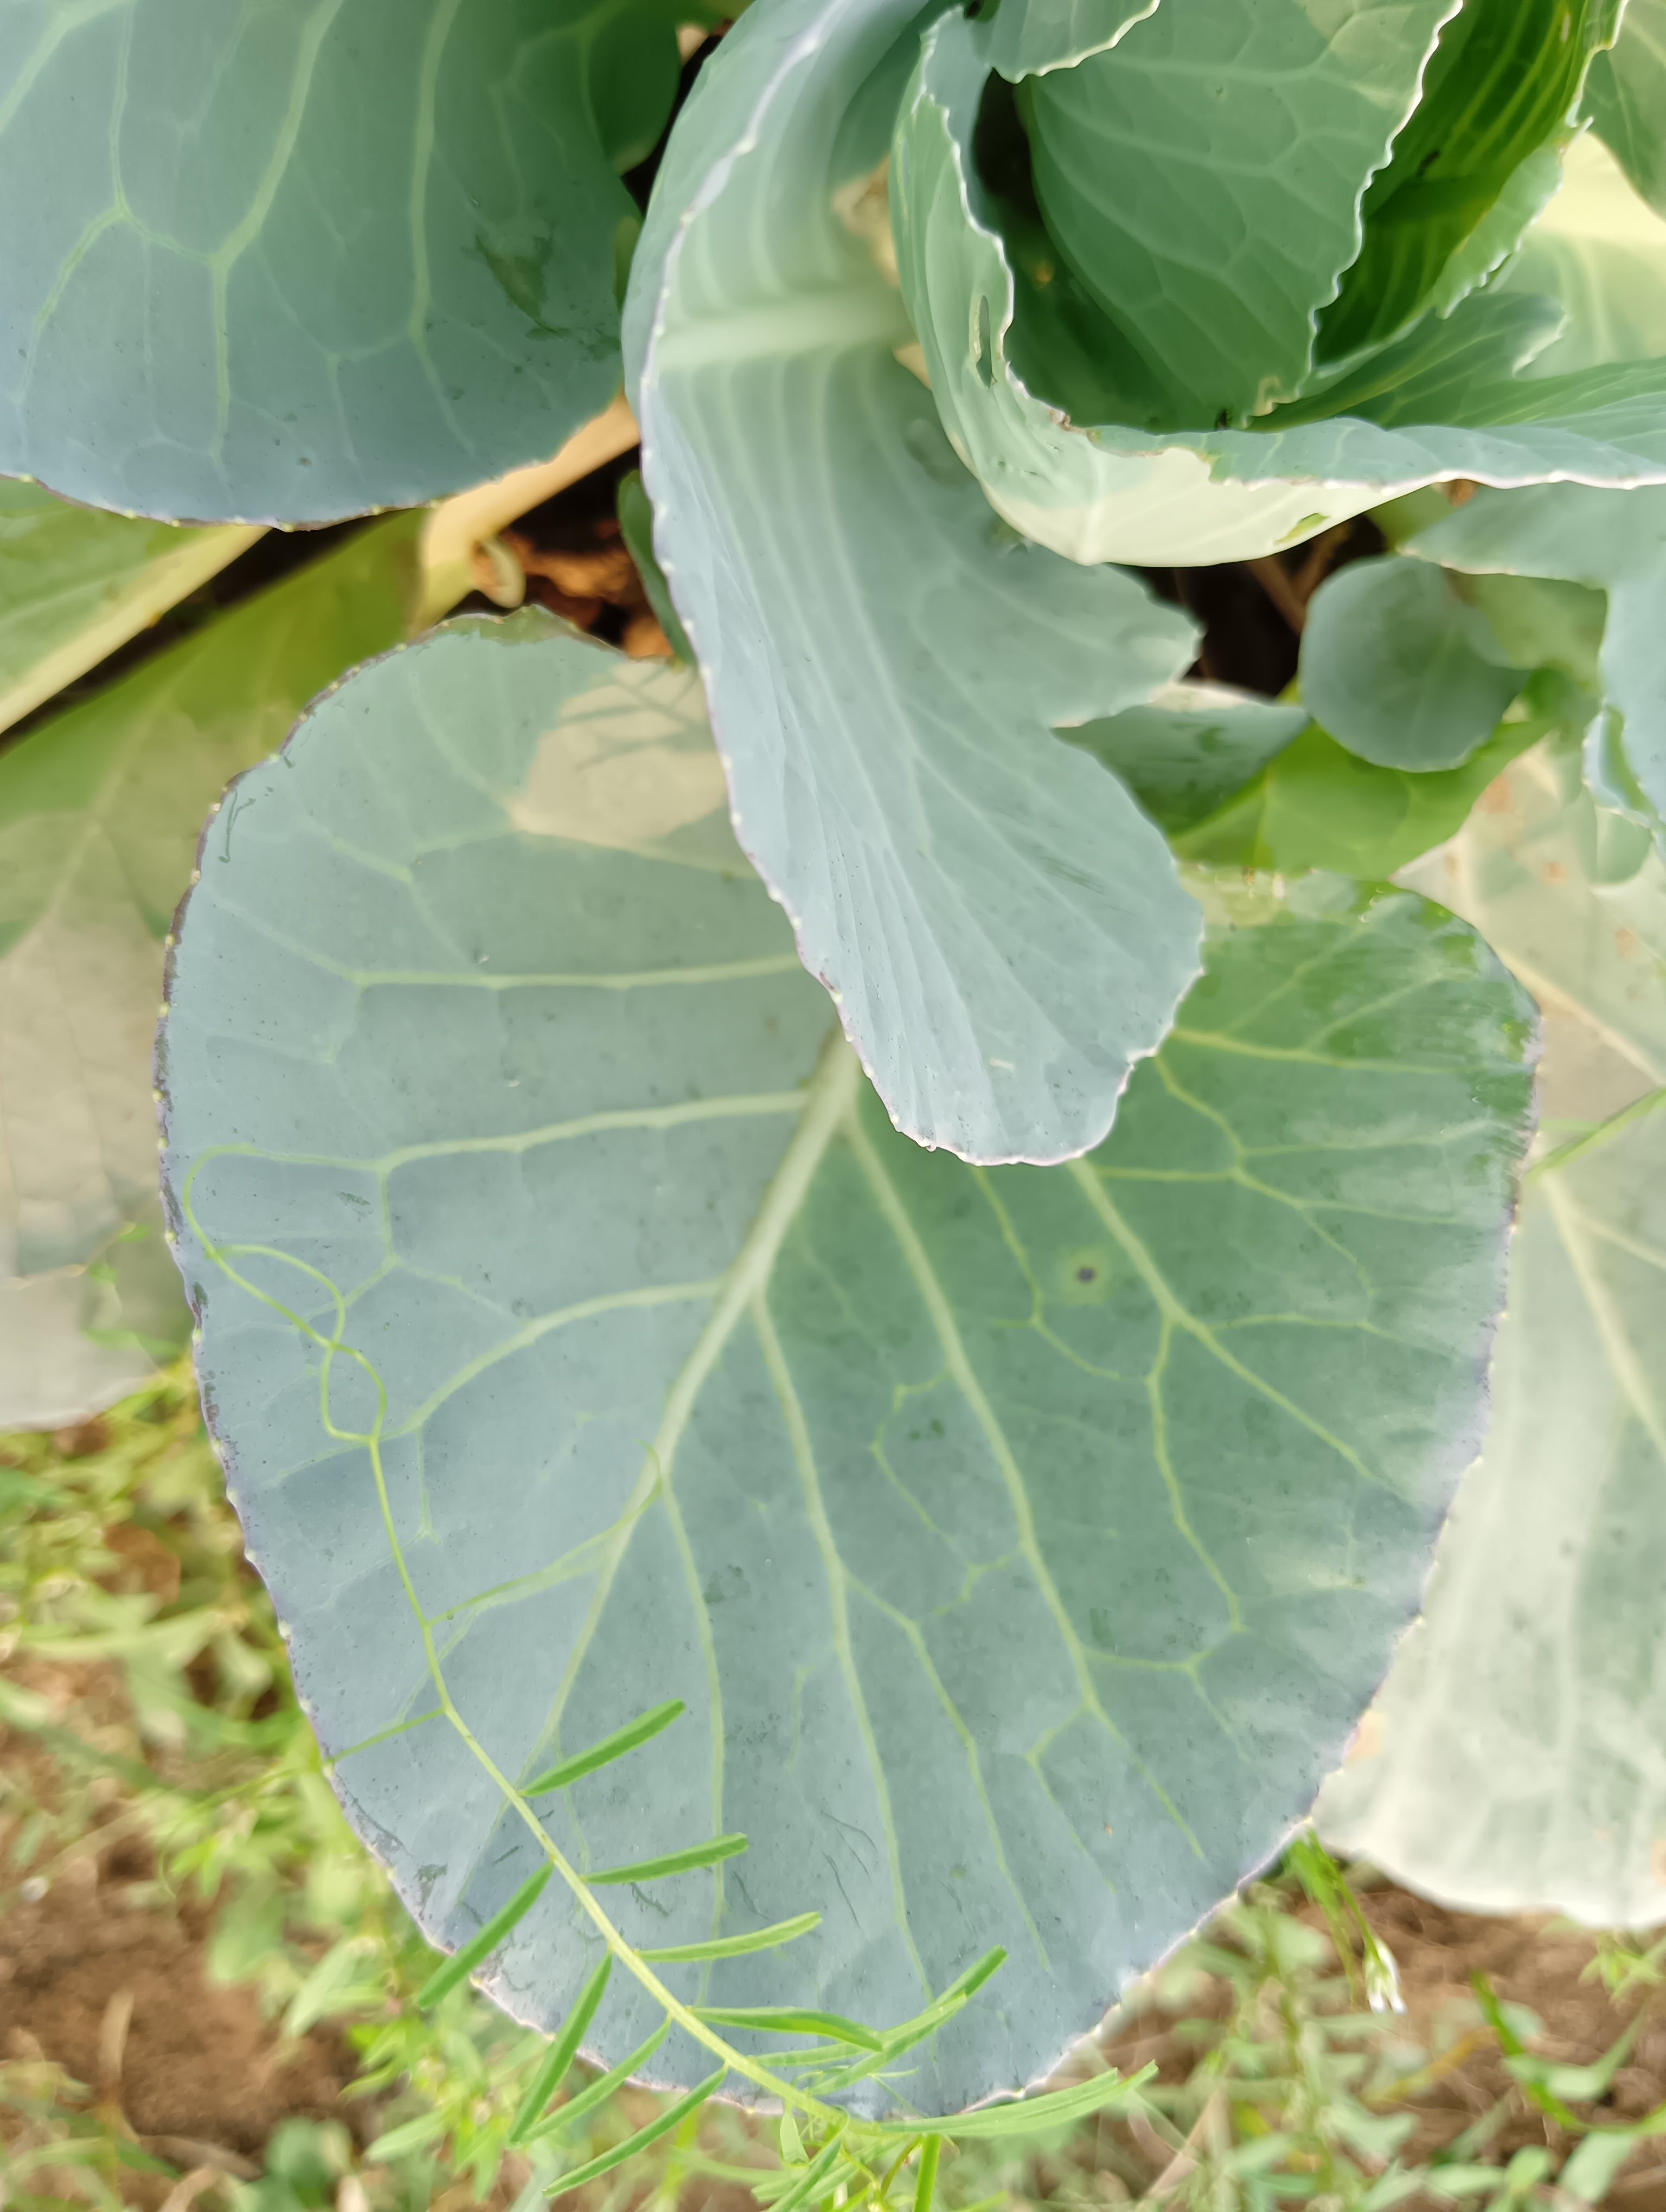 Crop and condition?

cabbage, healthy
